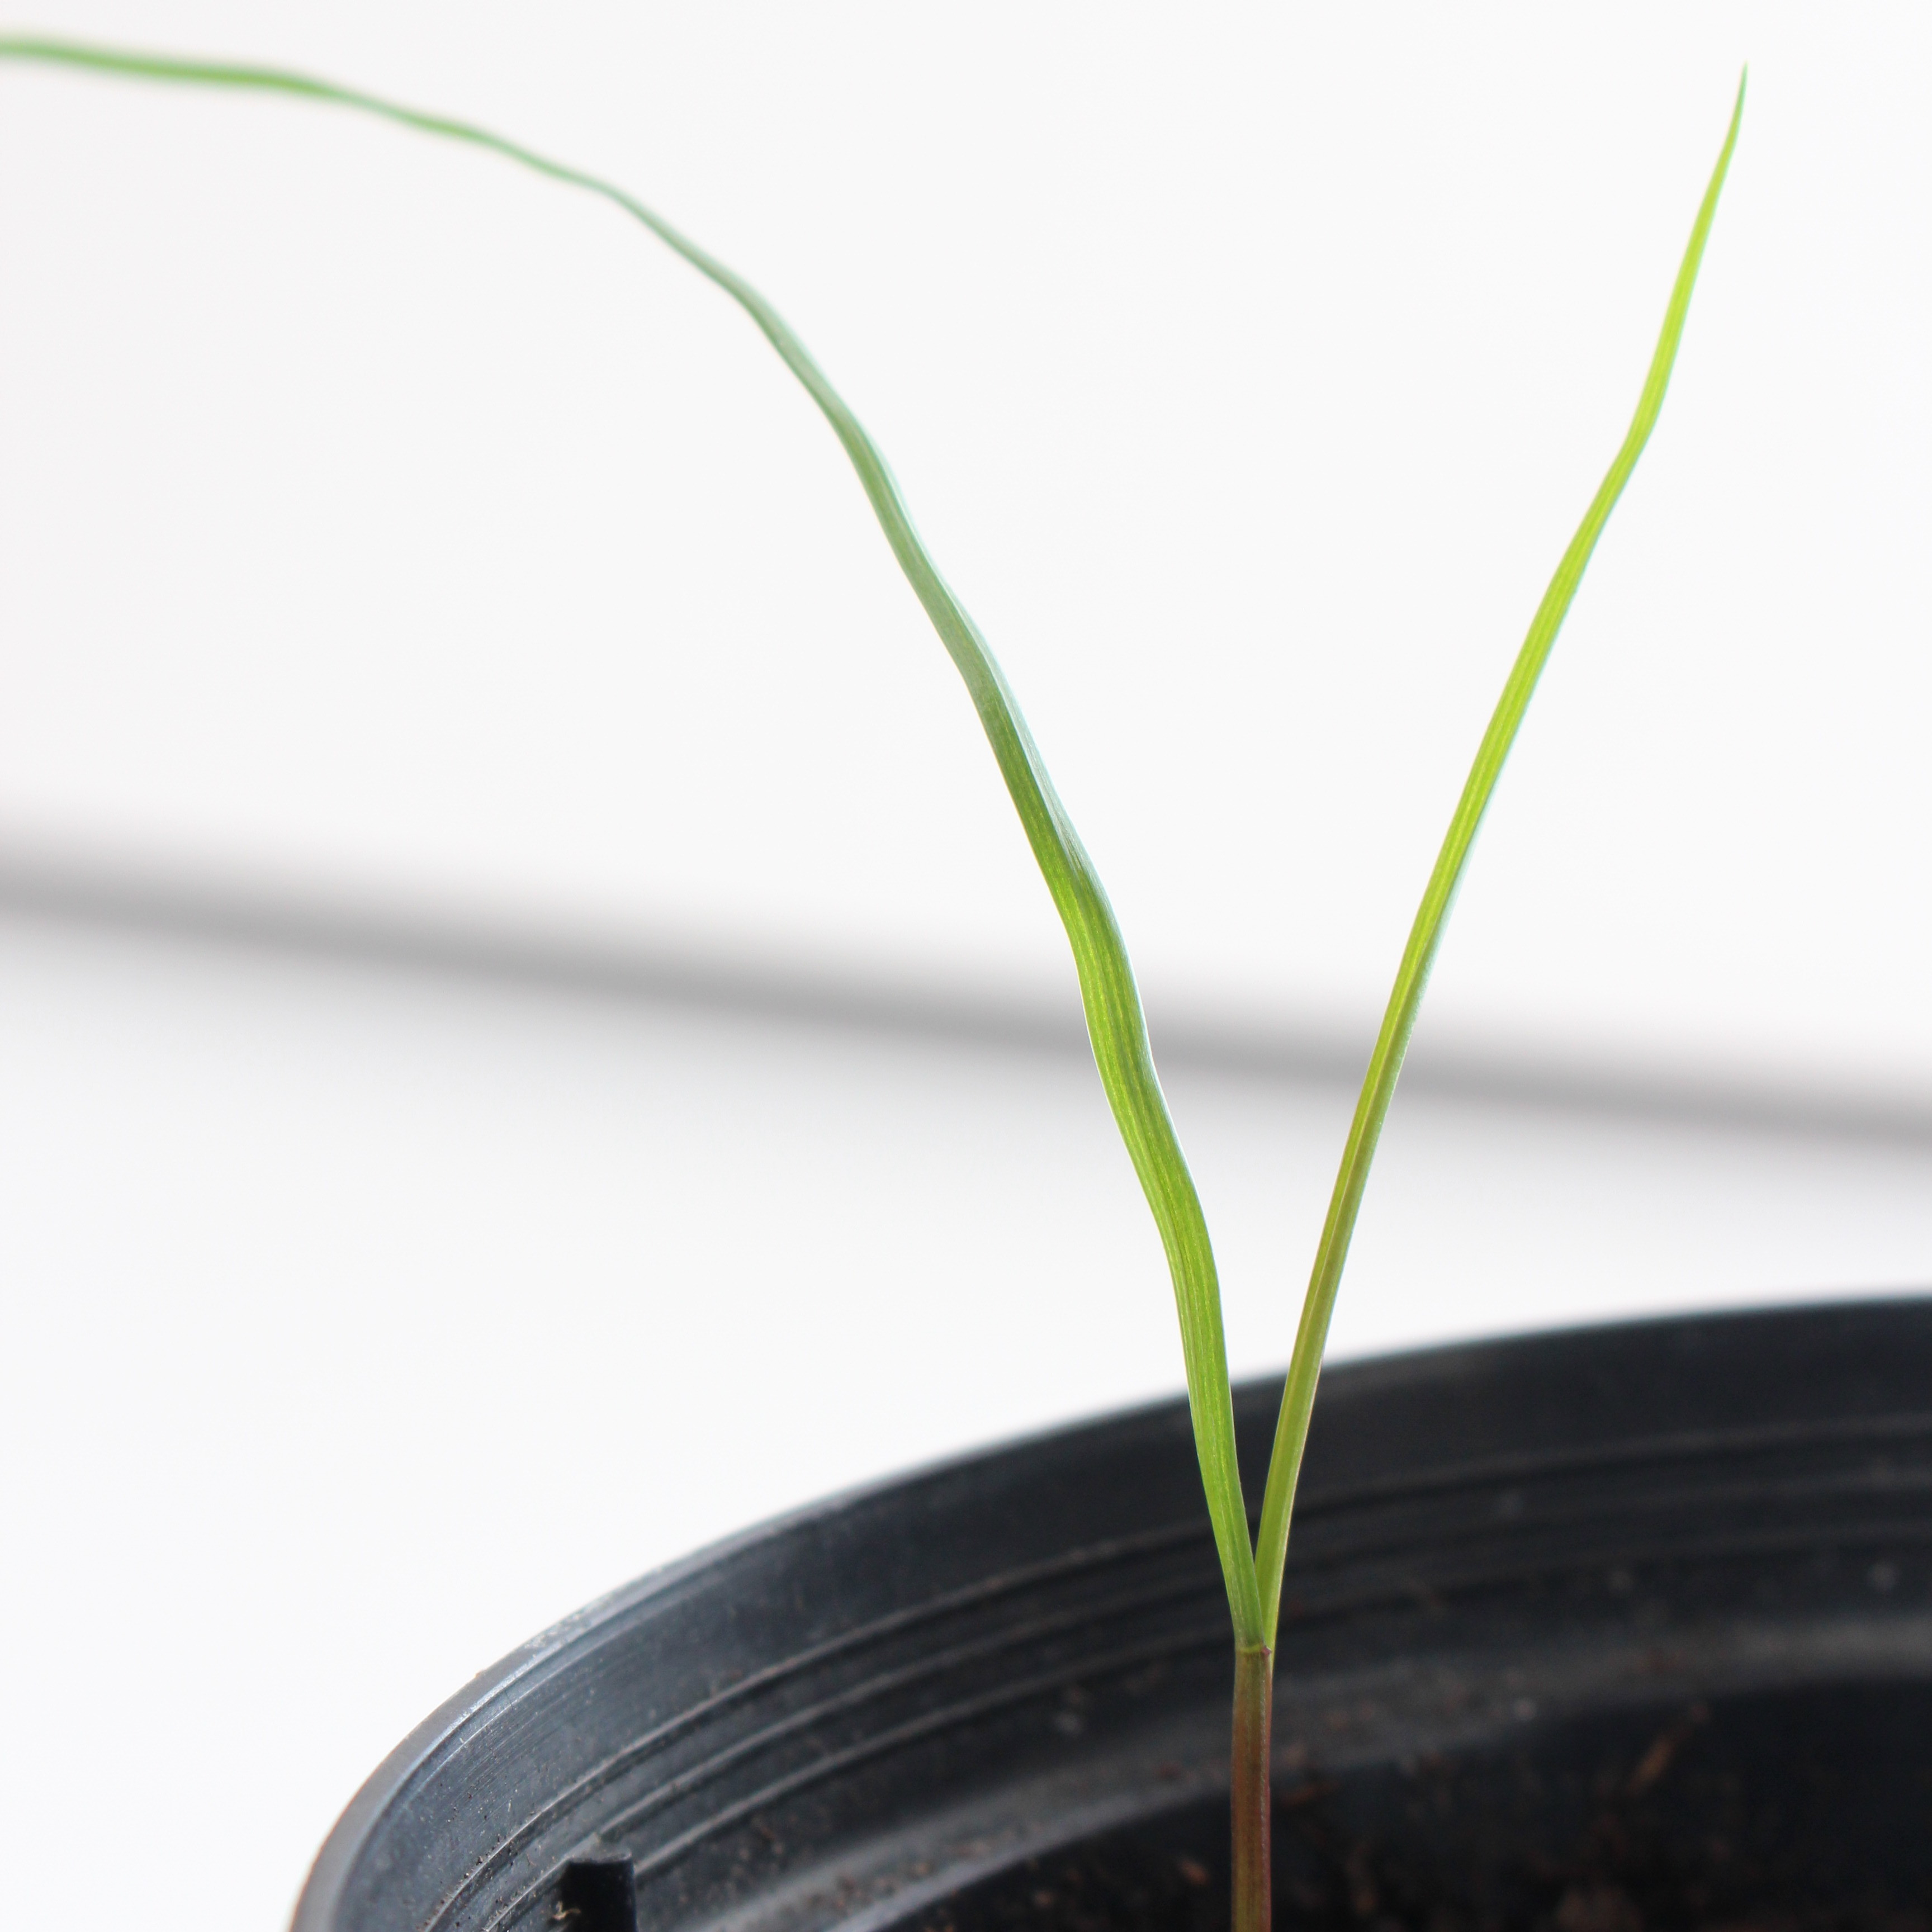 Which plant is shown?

Lolium multiflorum
